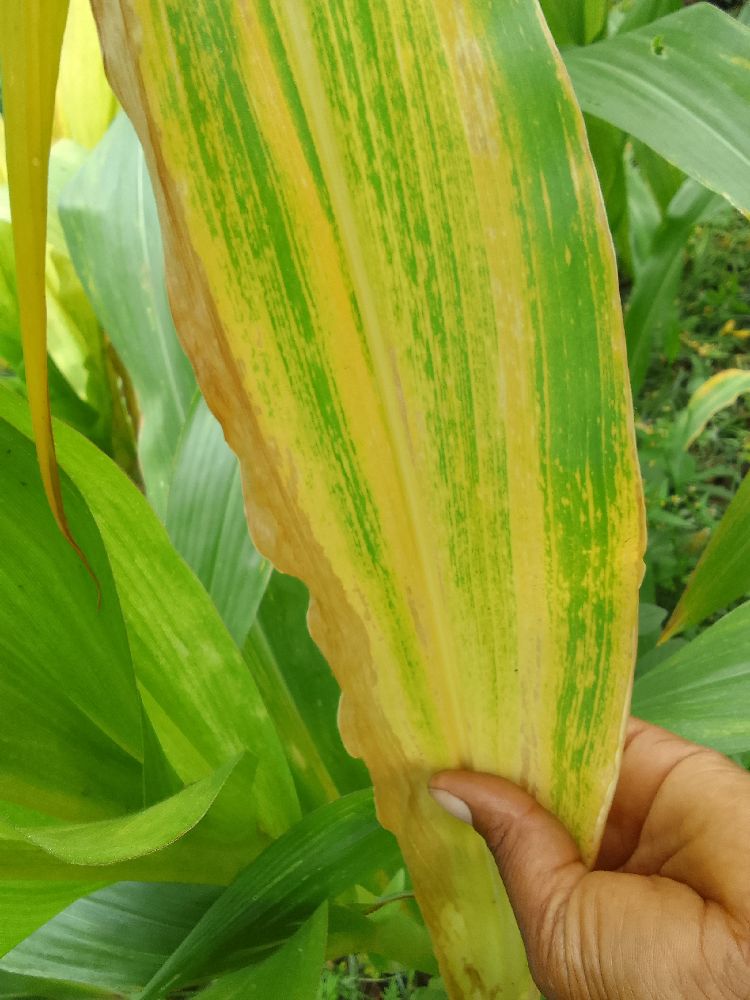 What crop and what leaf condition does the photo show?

maize, maize lethal necrosis
